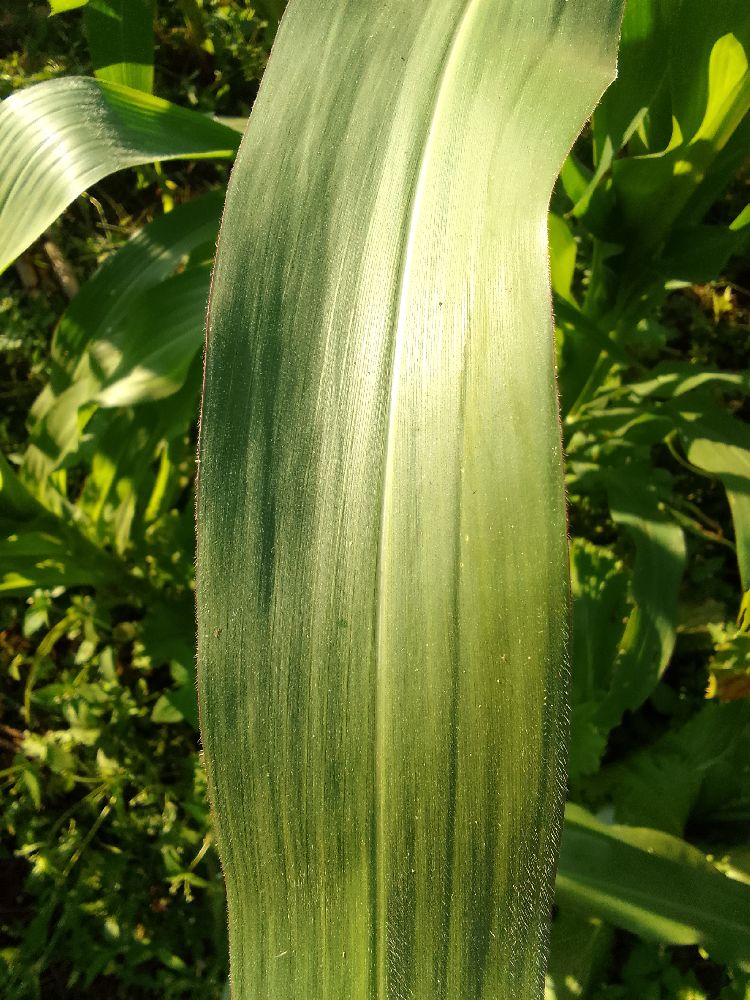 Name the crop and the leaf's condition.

maize, healthy
